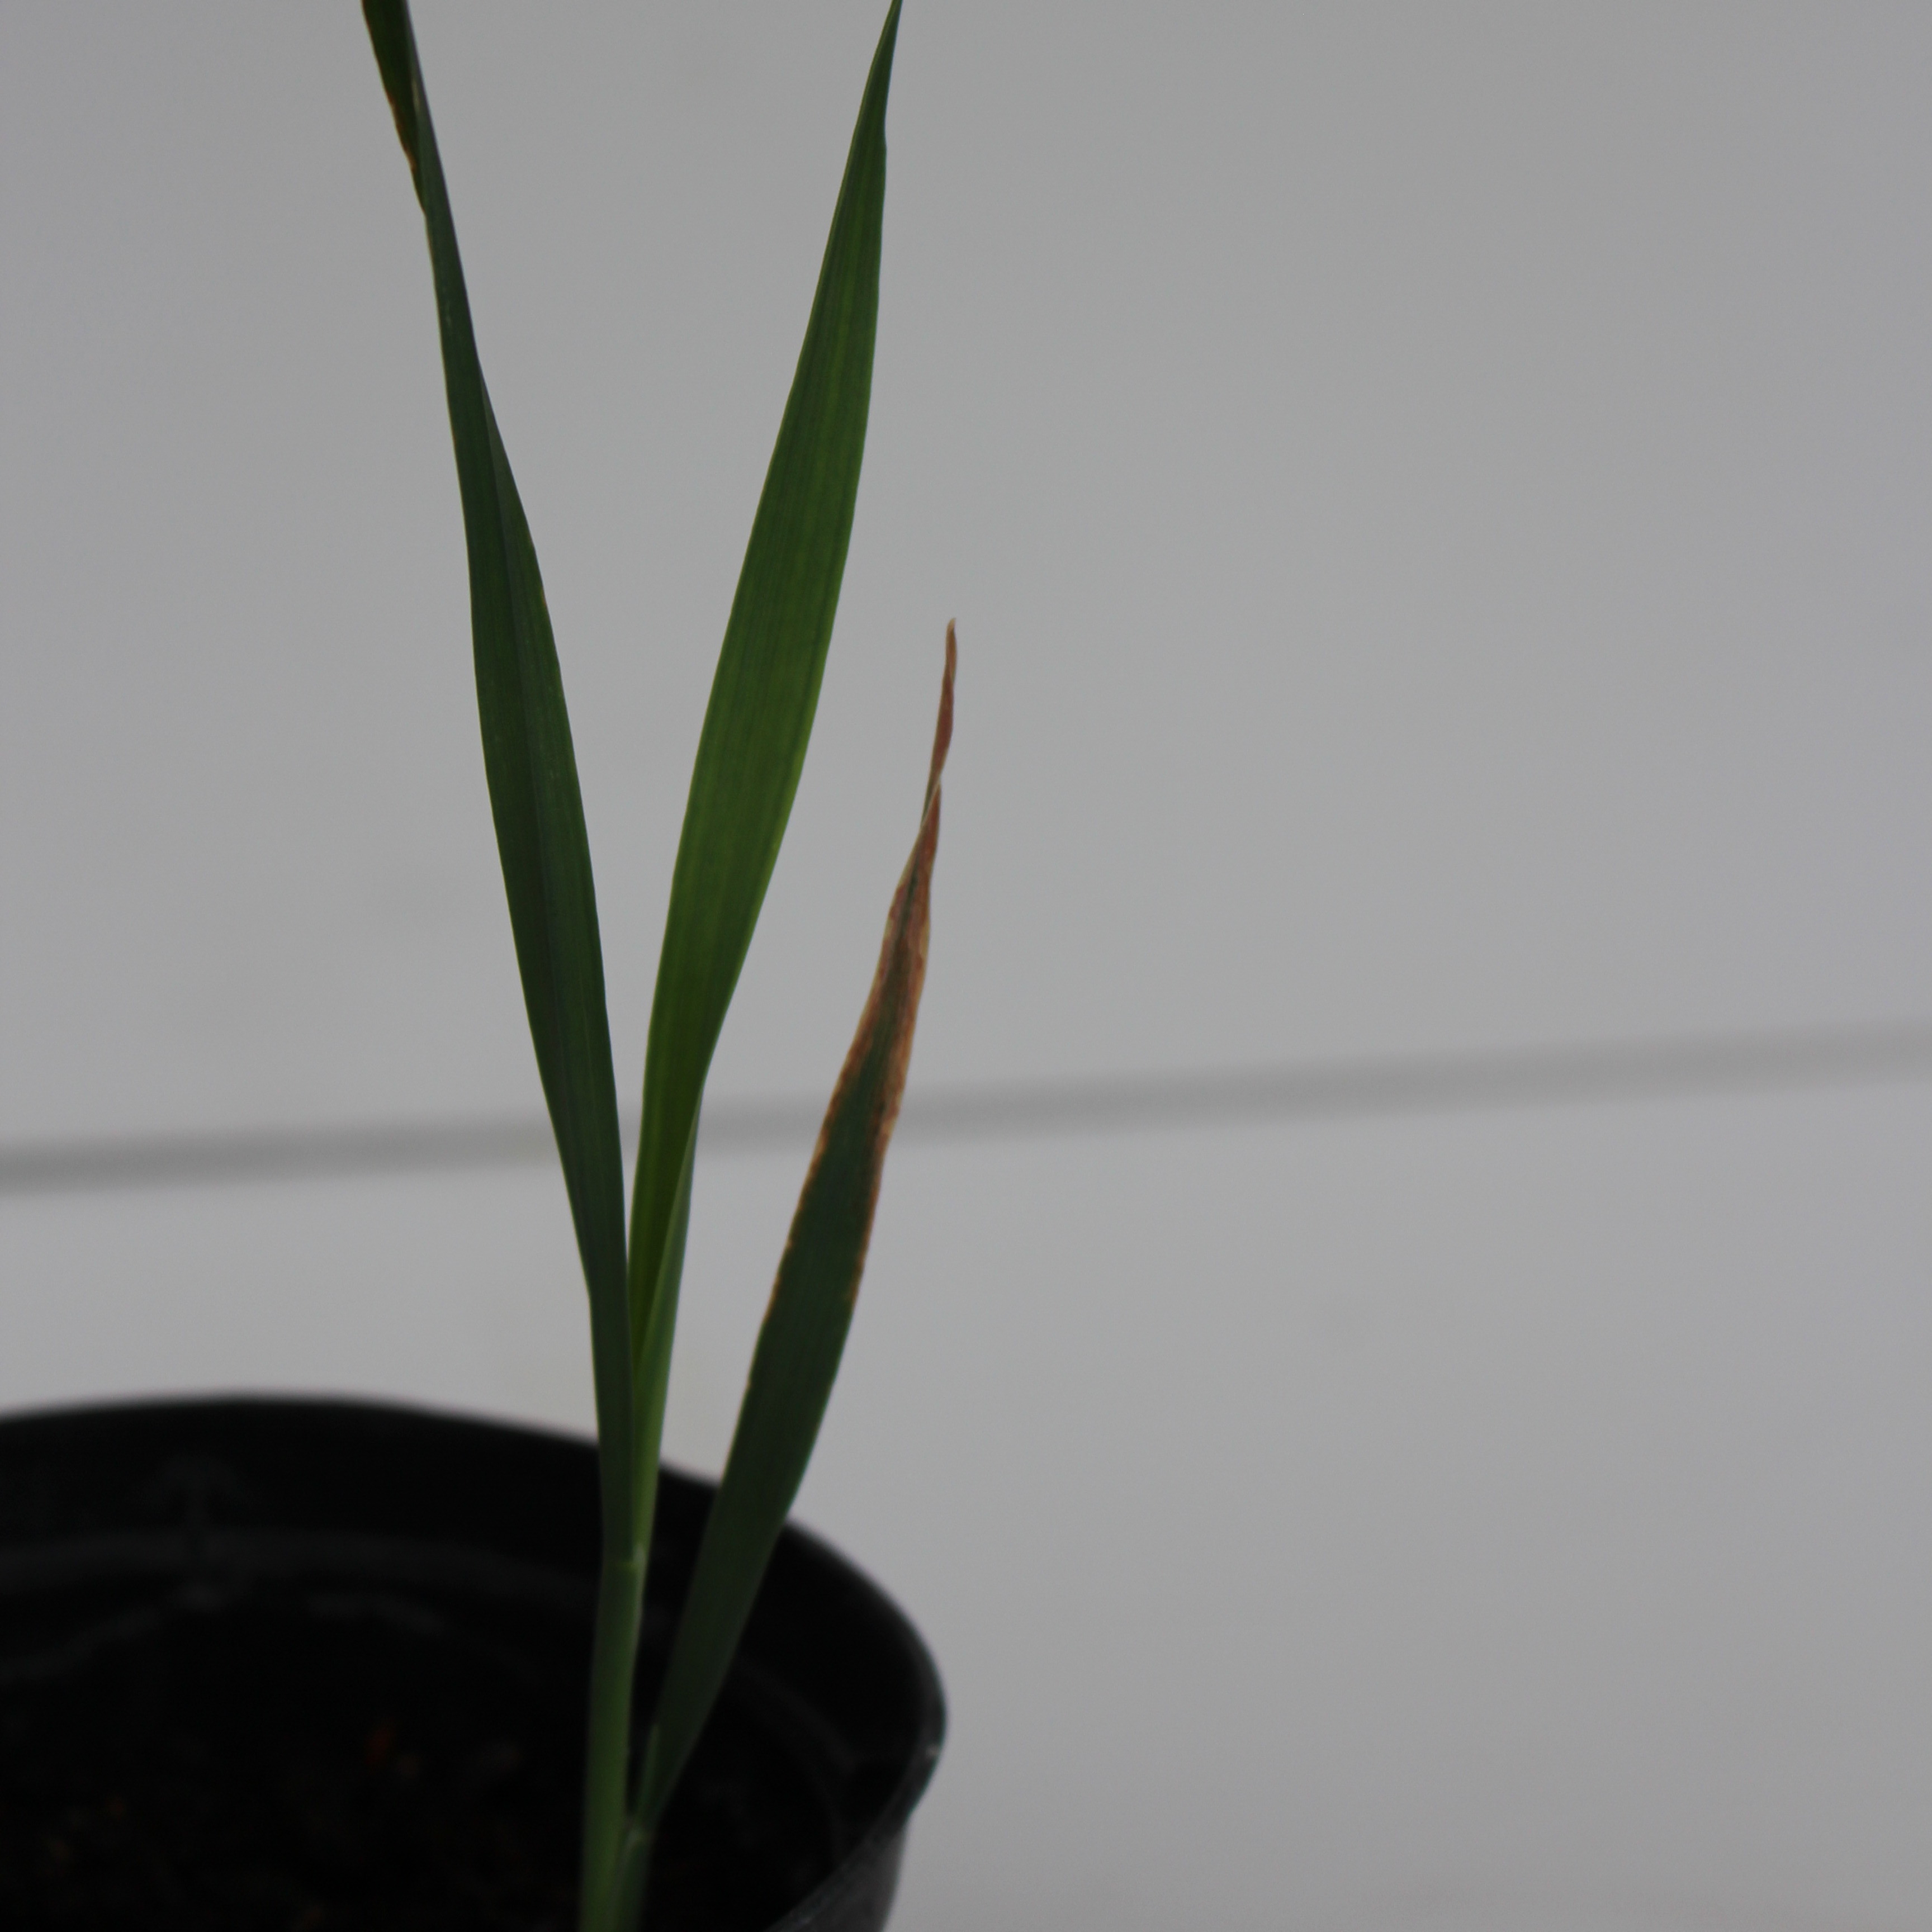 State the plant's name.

Avena sterilis
